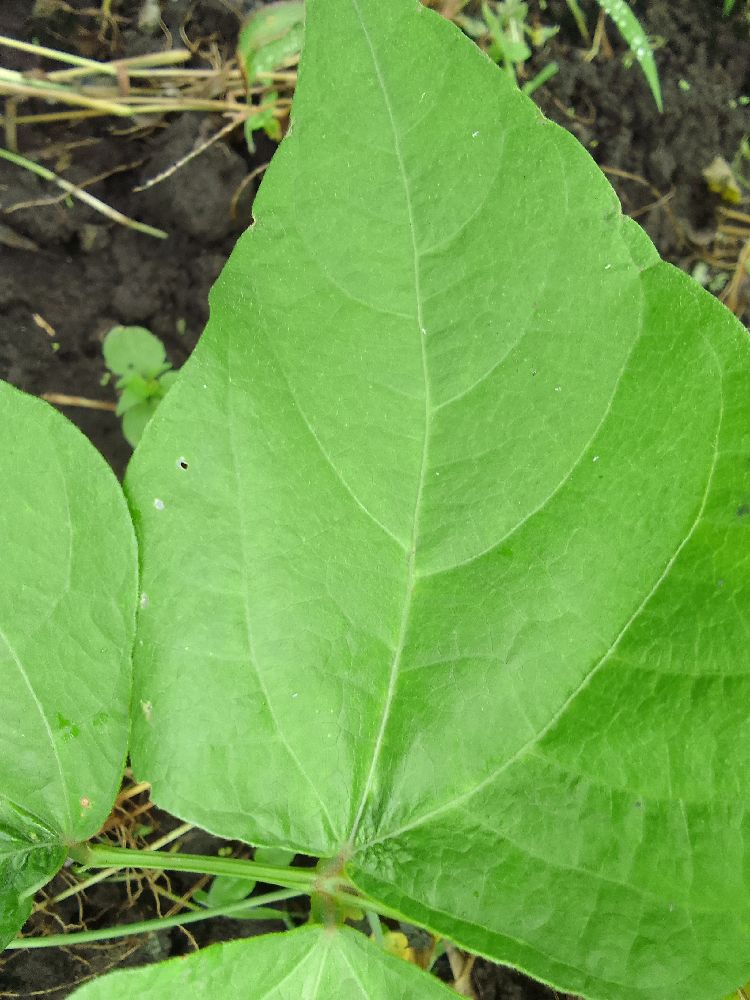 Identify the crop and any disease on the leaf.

common bean, healthy
